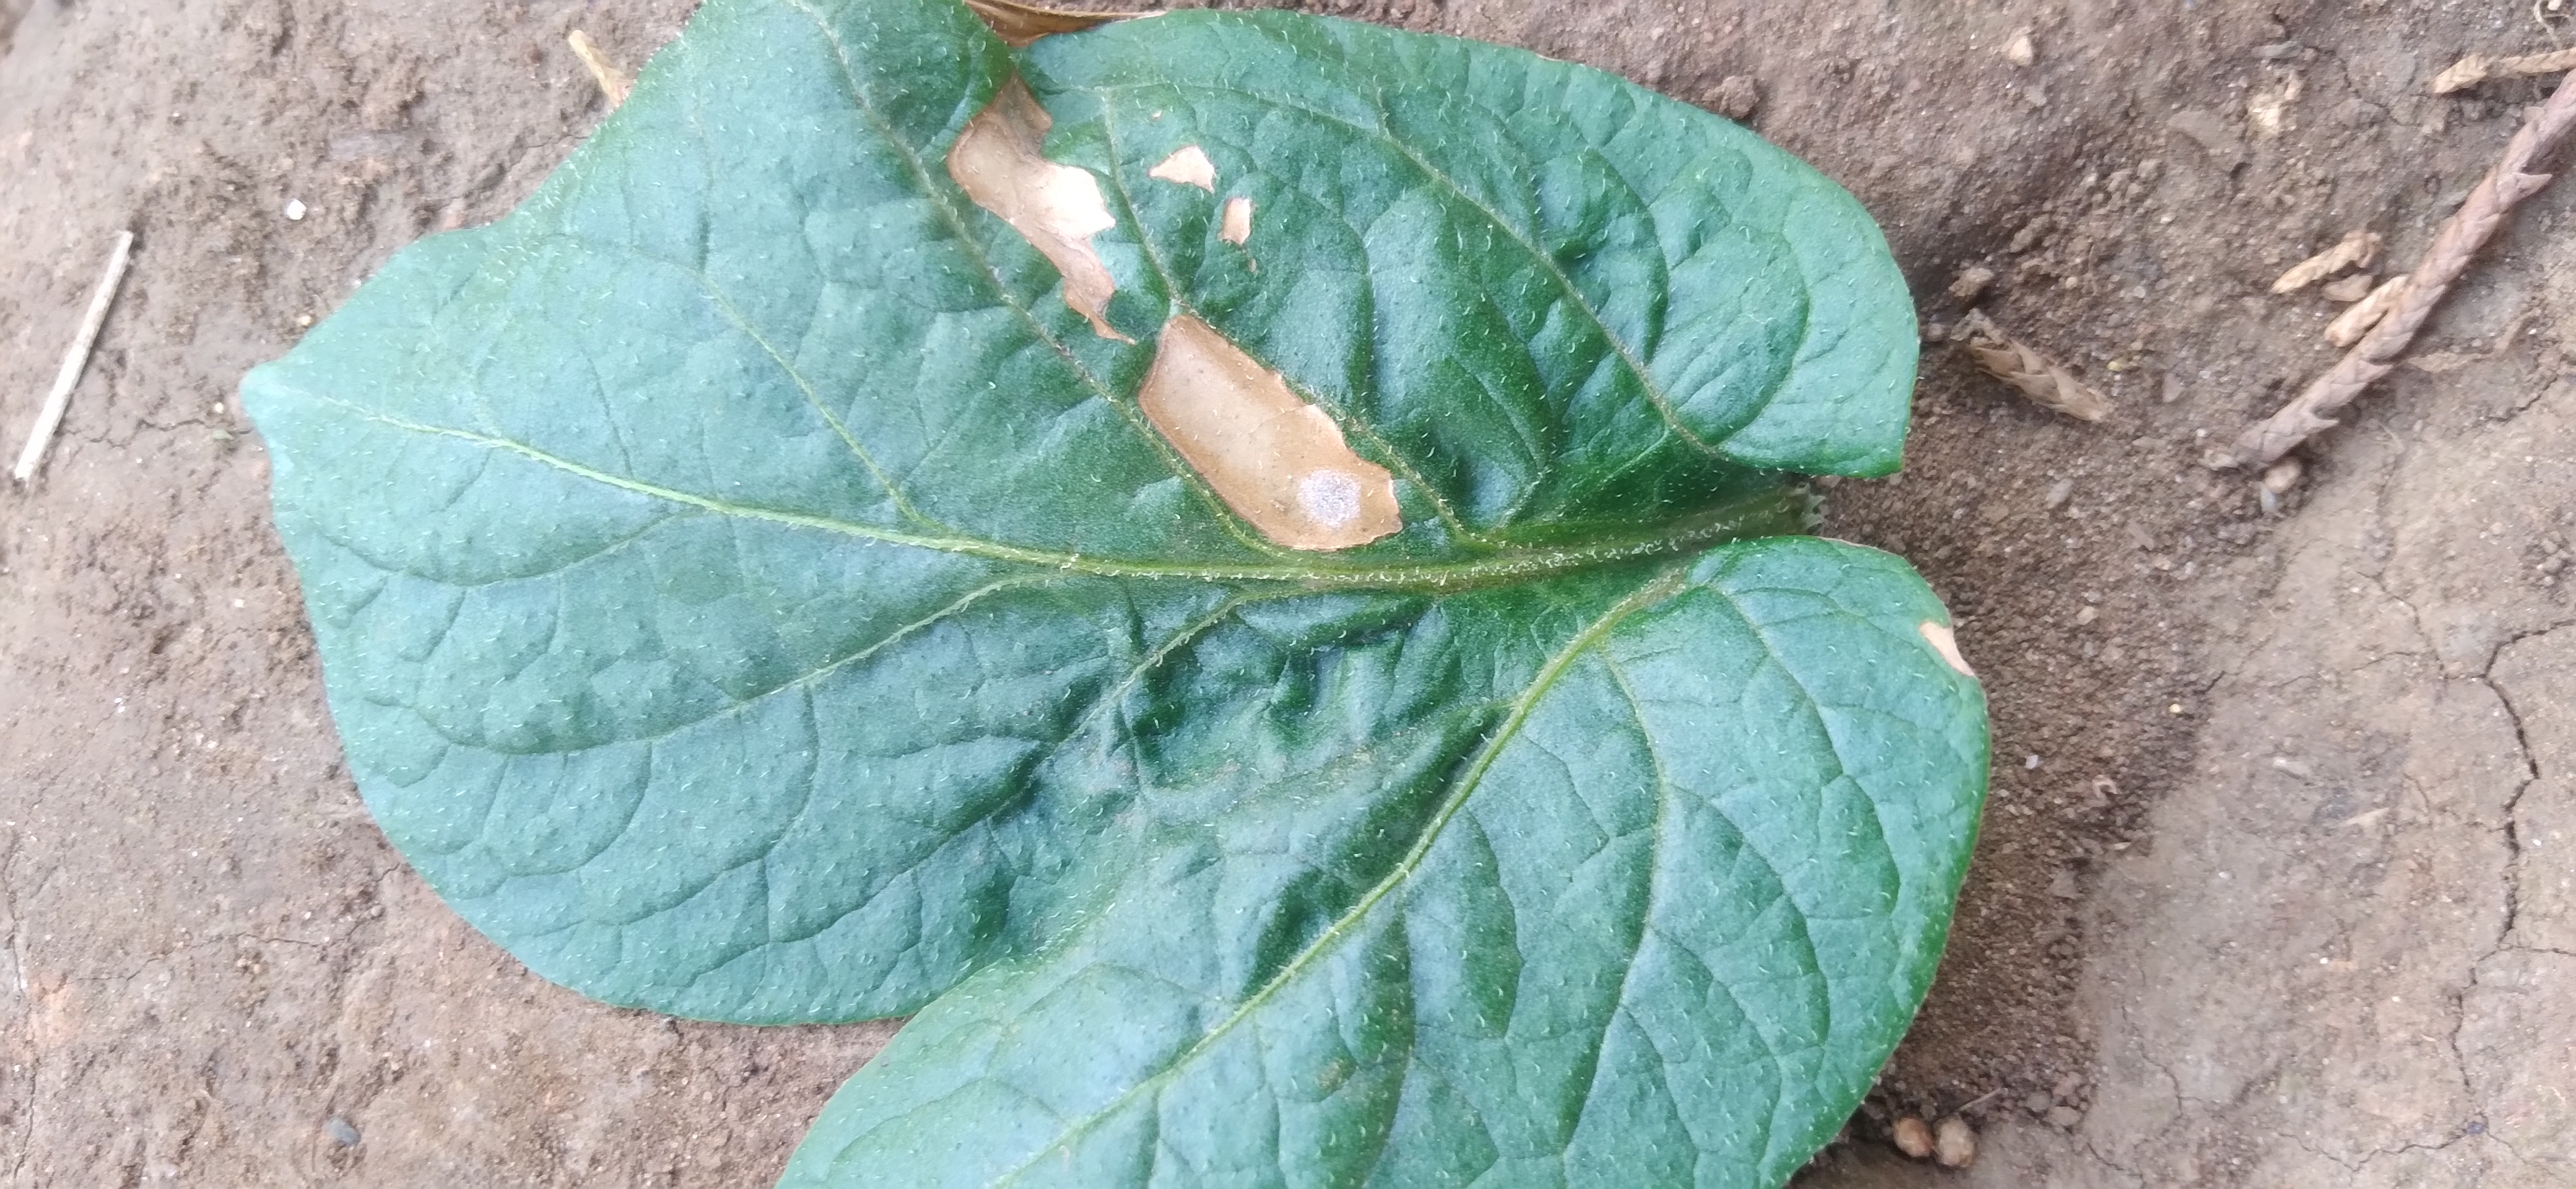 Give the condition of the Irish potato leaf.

early blight
